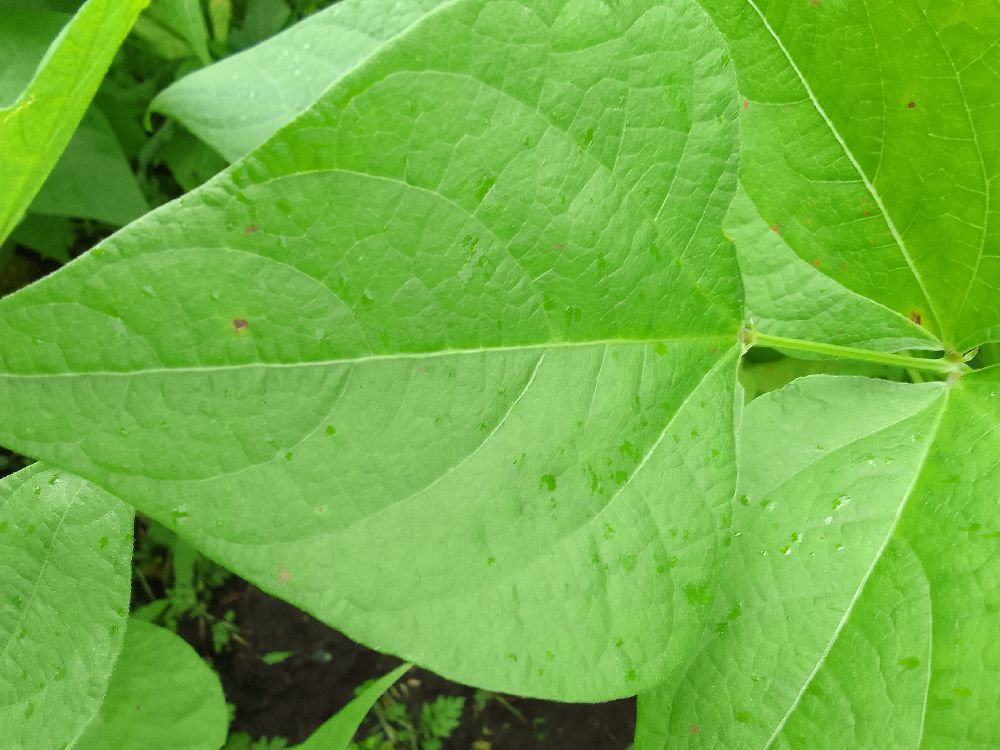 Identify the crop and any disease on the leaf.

common bean, healthy
